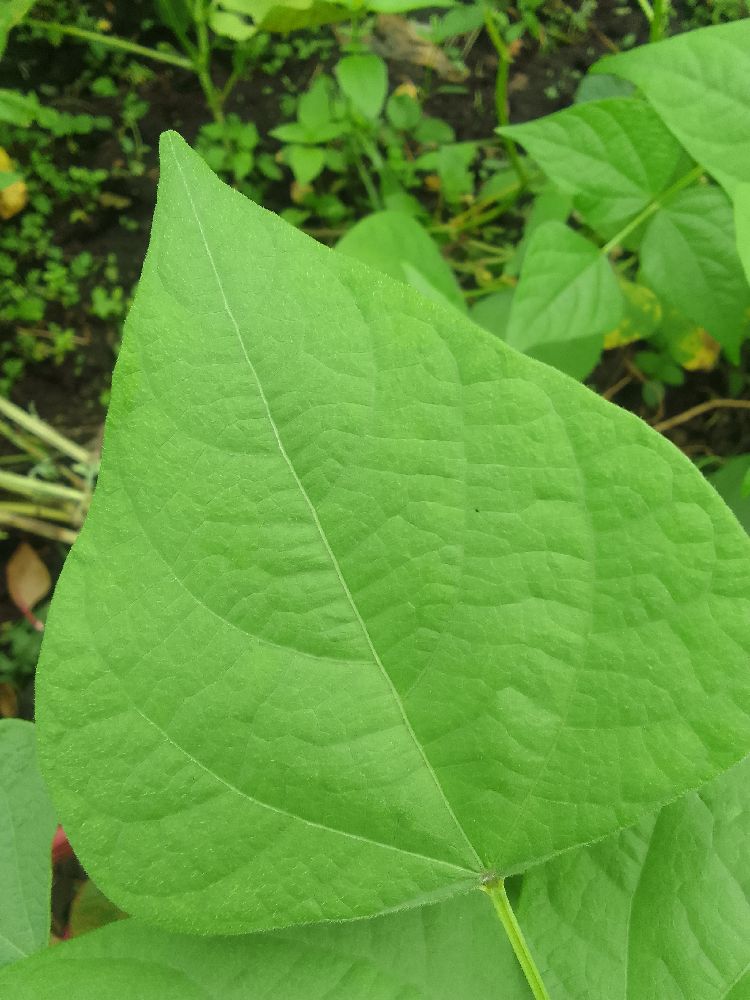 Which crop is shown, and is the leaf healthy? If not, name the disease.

common bean, healthy
